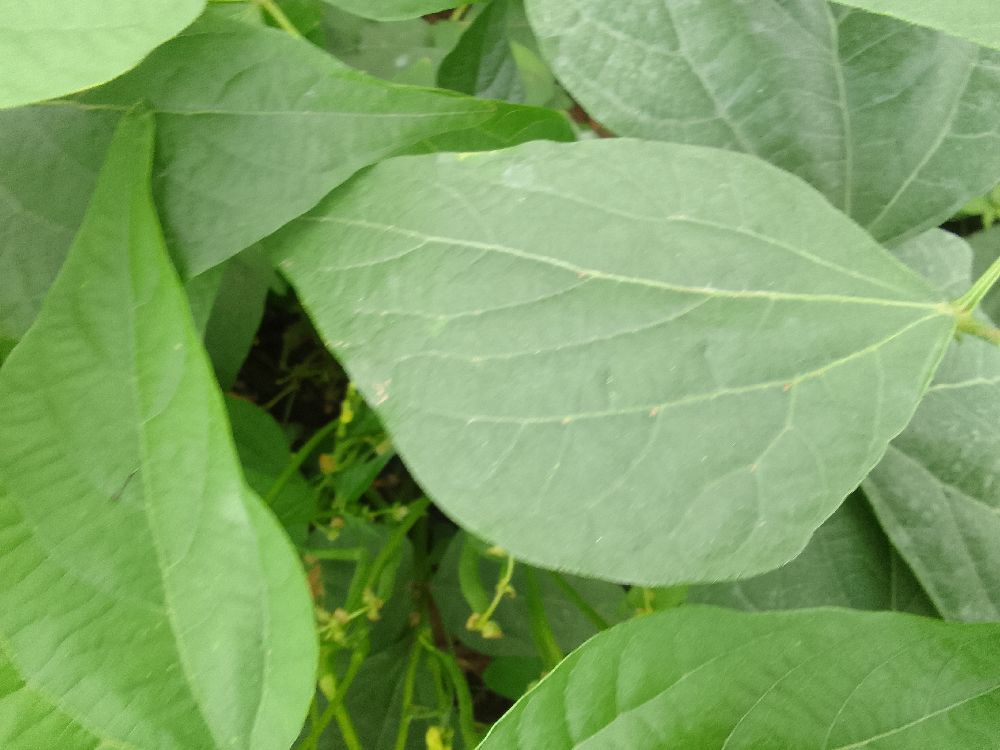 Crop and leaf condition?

common bean, healthy
